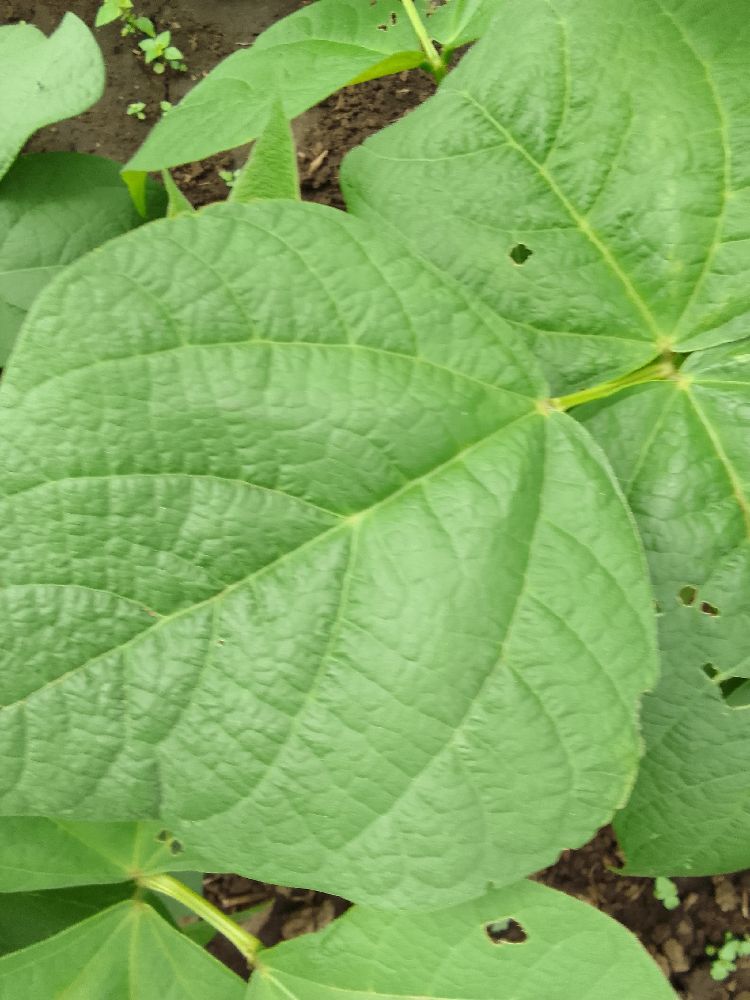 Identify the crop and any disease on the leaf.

common bean, healthy
